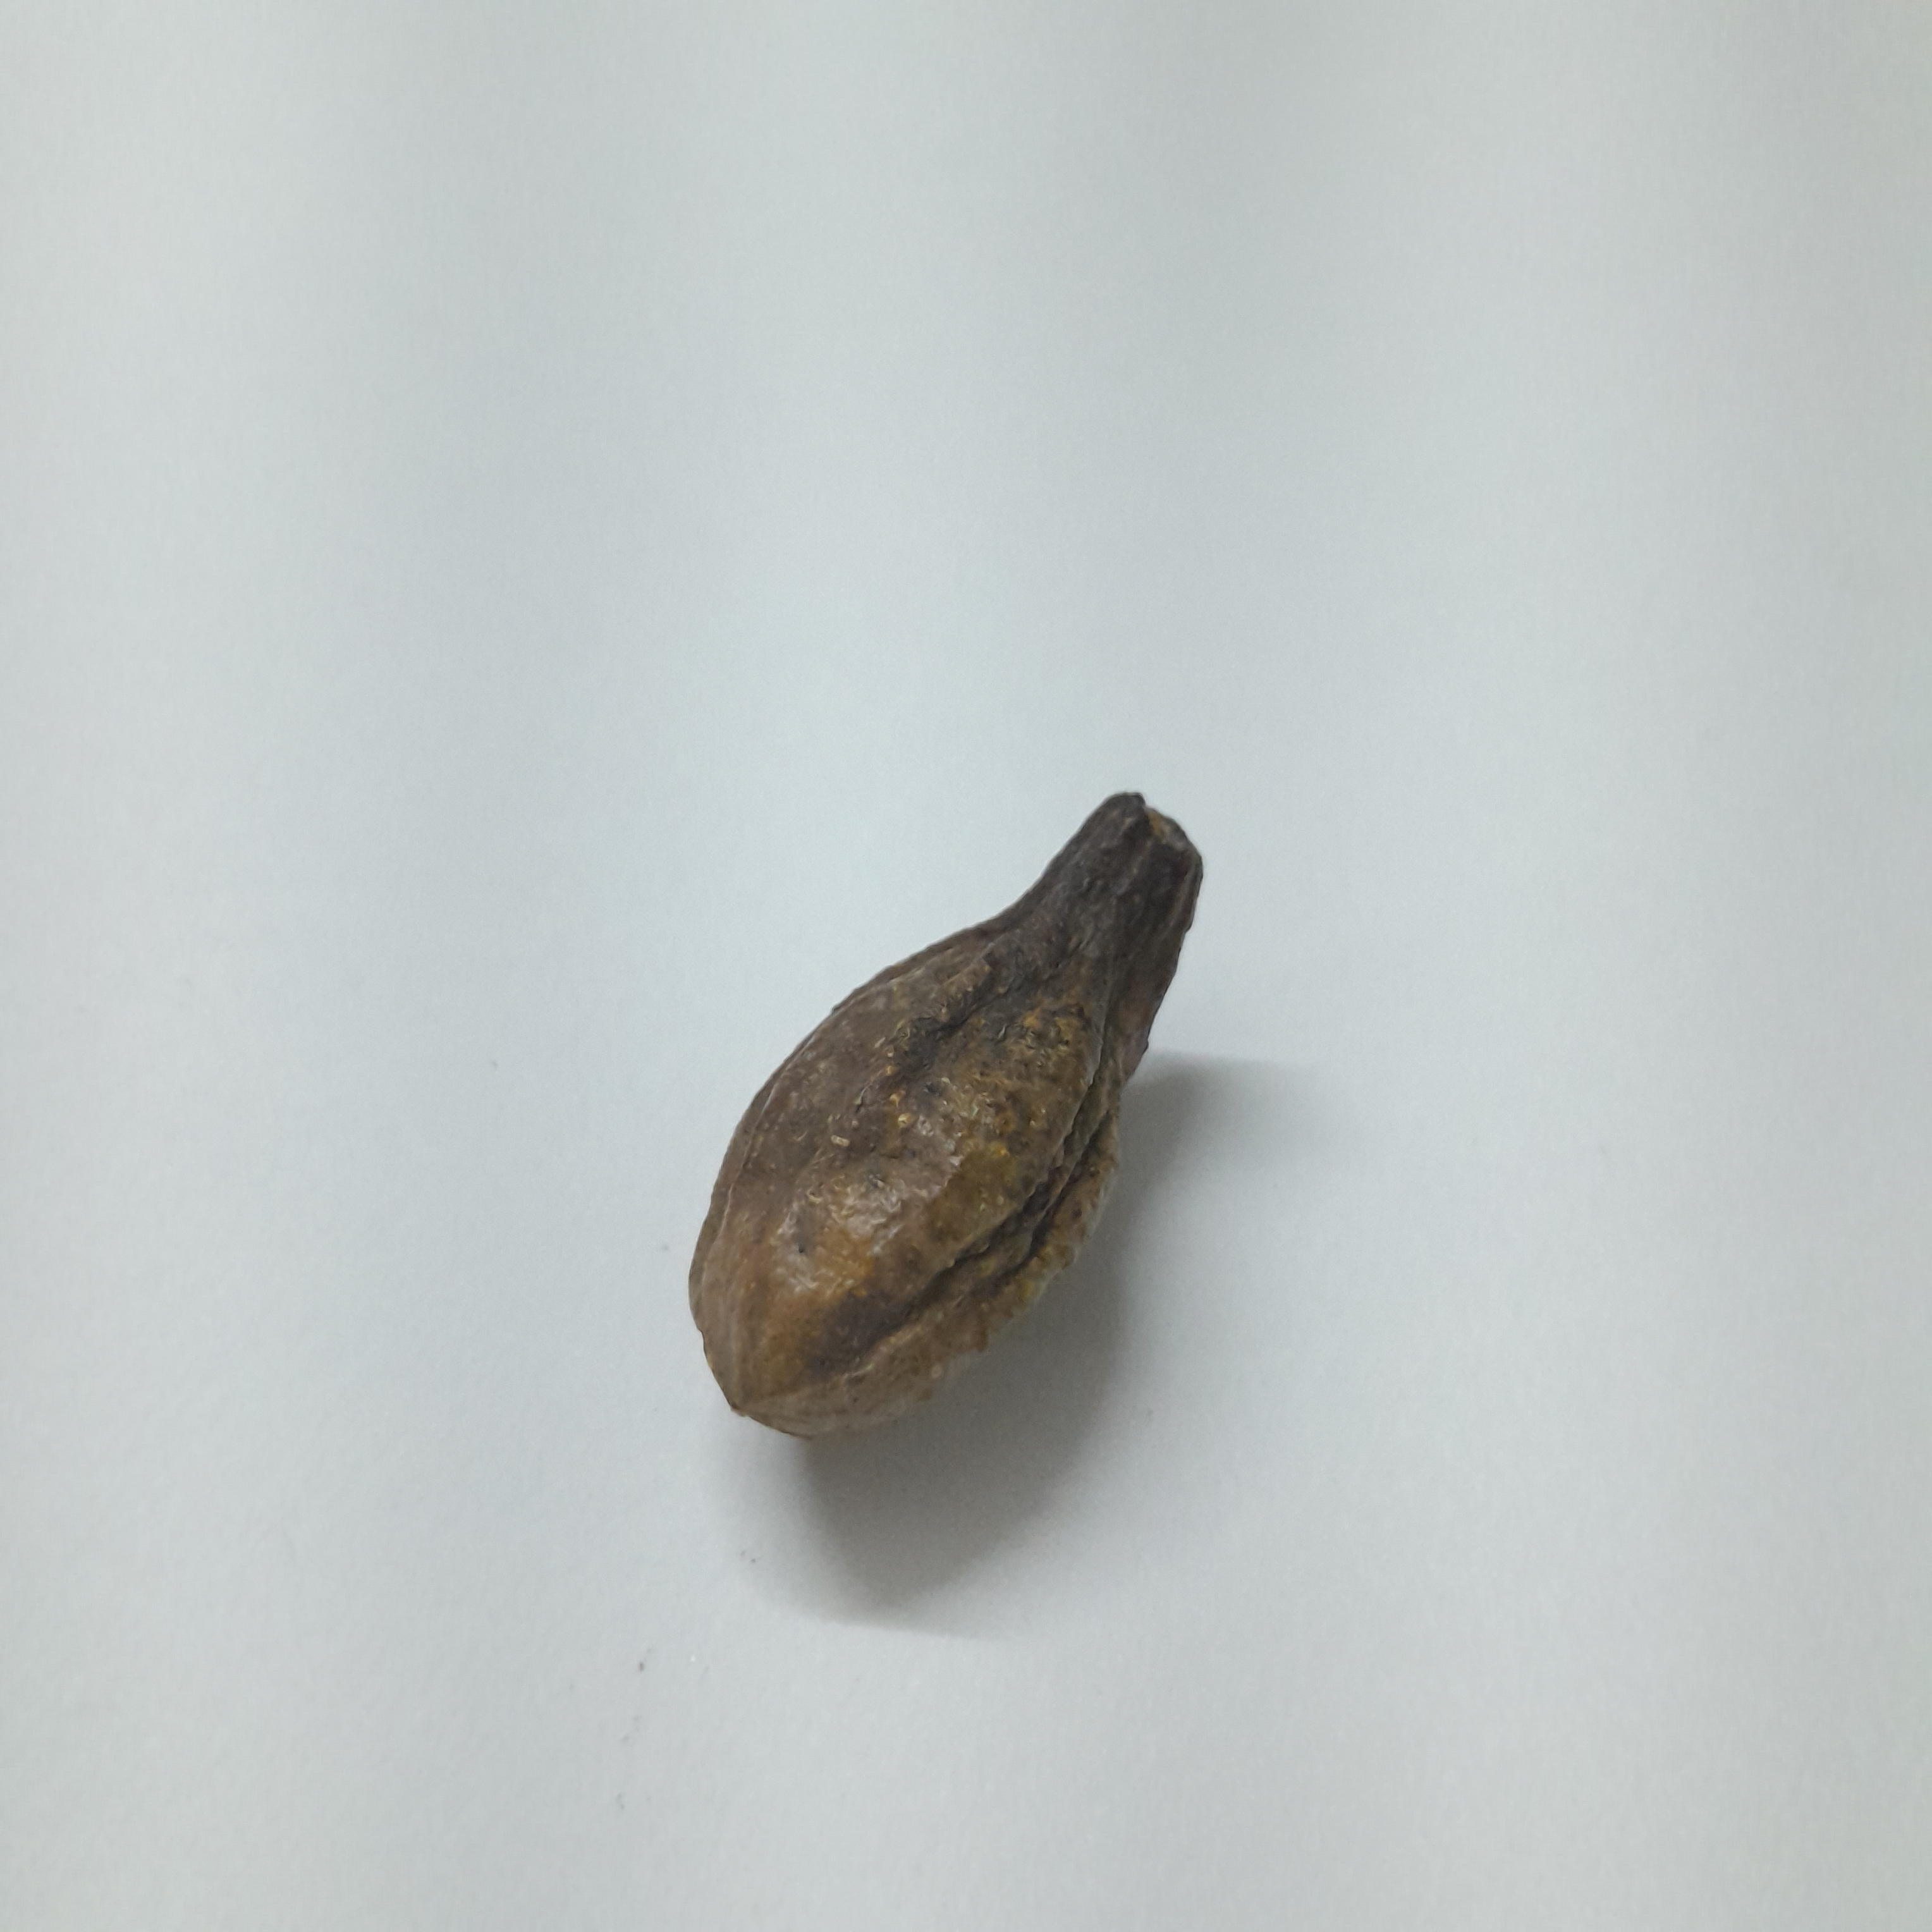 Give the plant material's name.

hirdaa
